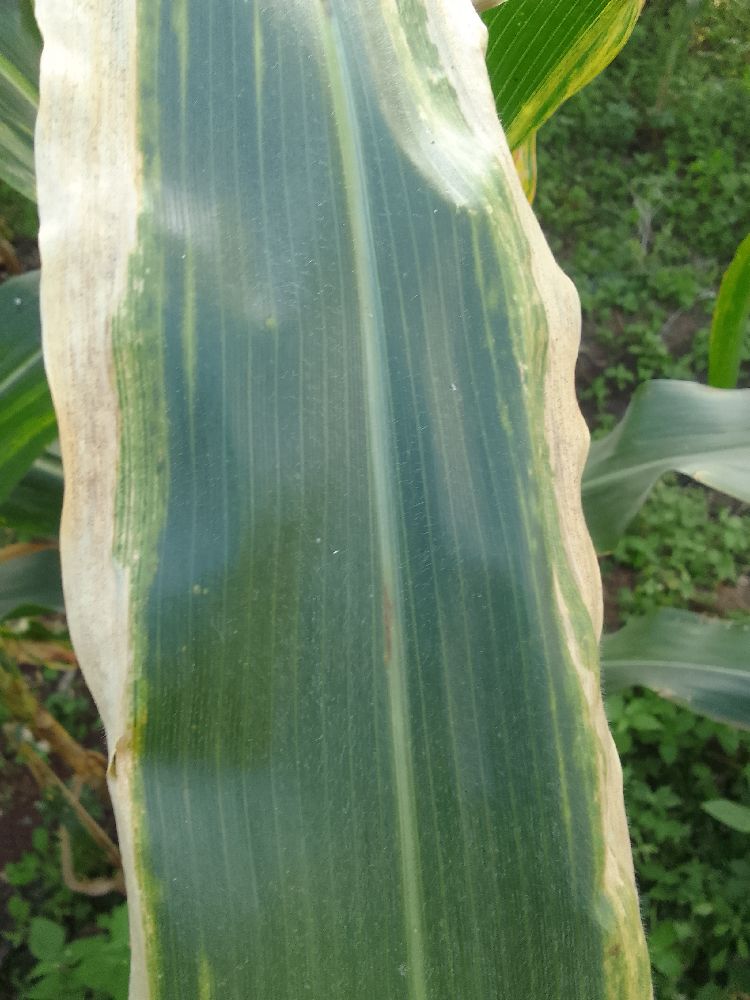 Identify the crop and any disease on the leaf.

maize, maize lethal necrosis
